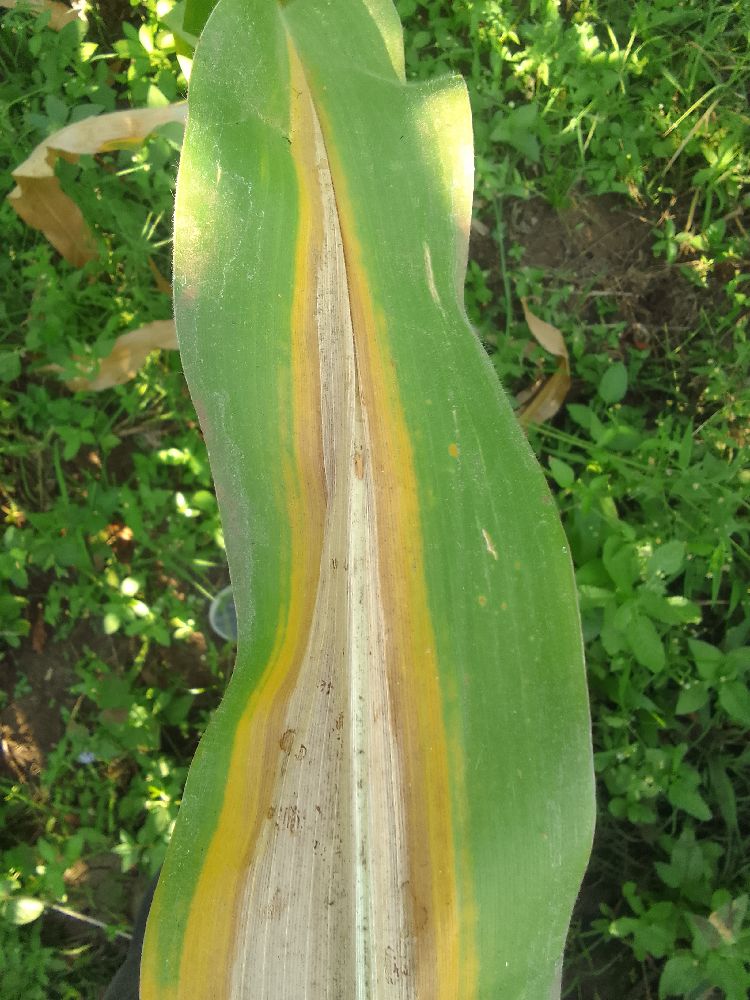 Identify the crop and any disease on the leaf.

maize, maize lethal necrosis
